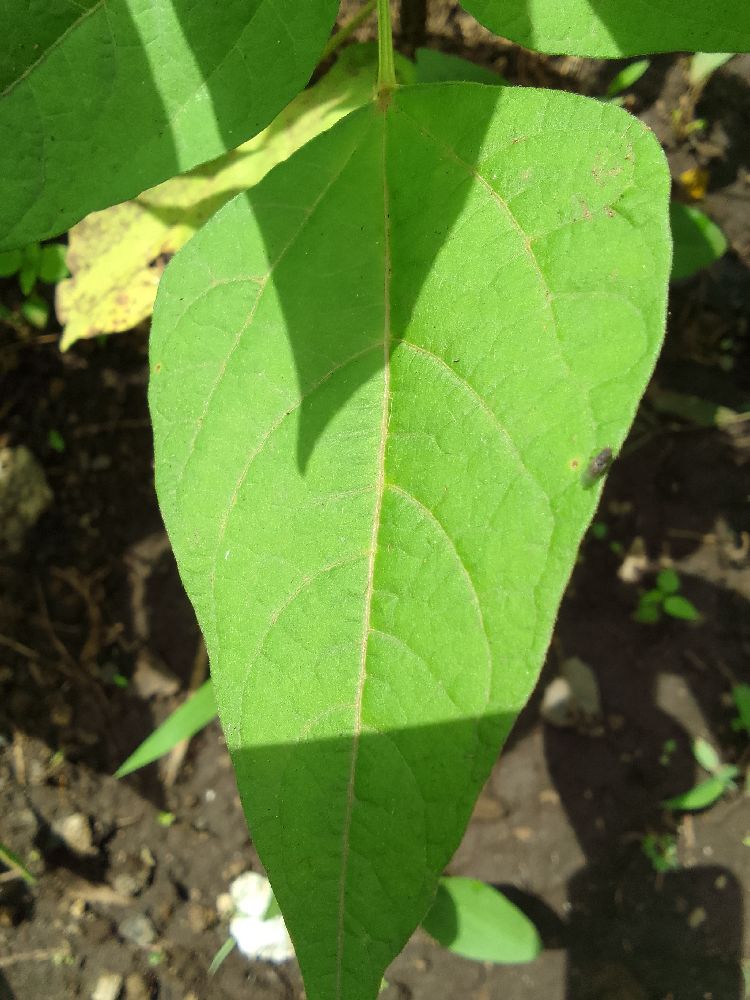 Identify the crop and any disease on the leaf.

common bean, healthy
